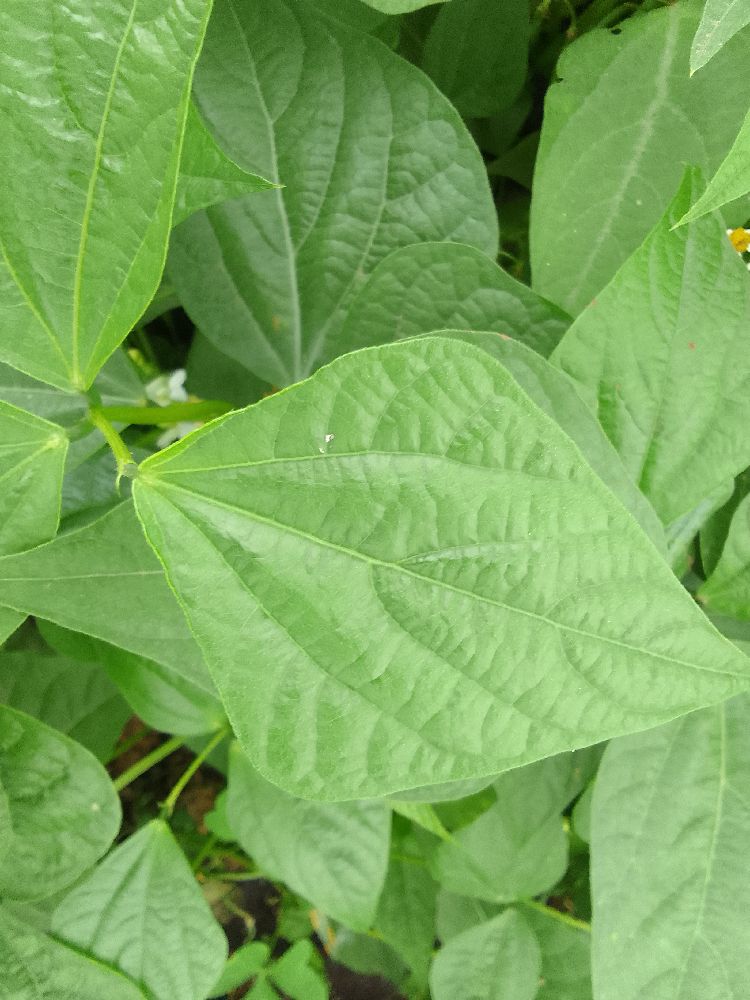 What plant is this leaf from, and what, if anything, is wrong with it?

common bean, healthy
